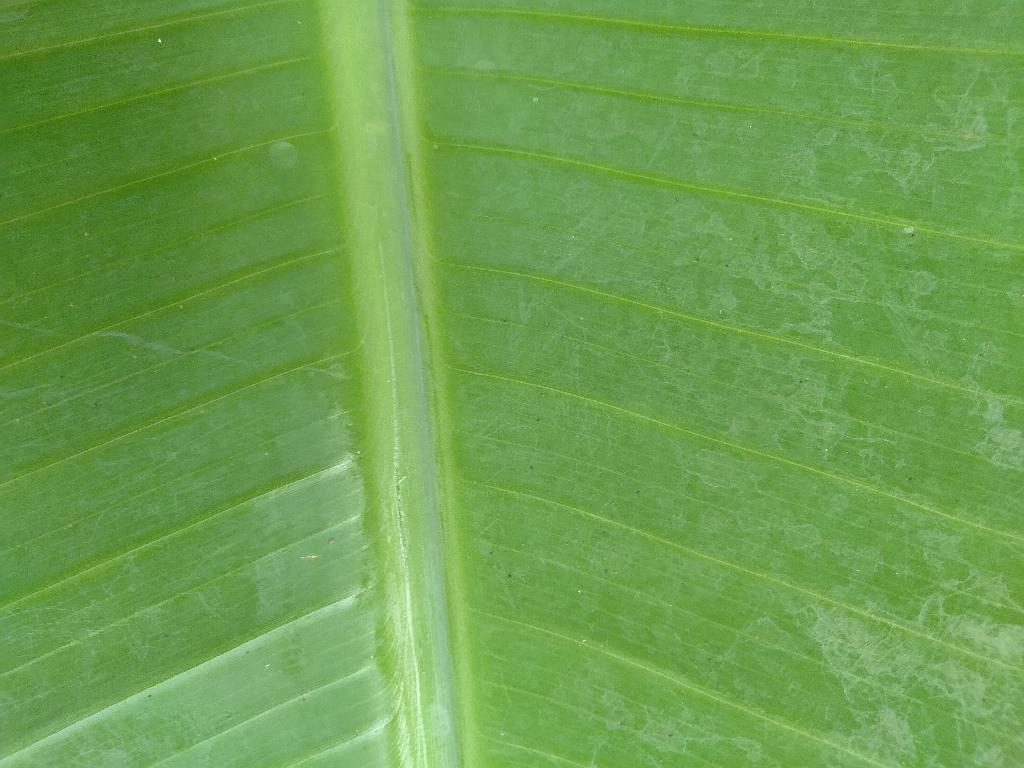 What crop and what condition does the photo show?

banana, healthy
